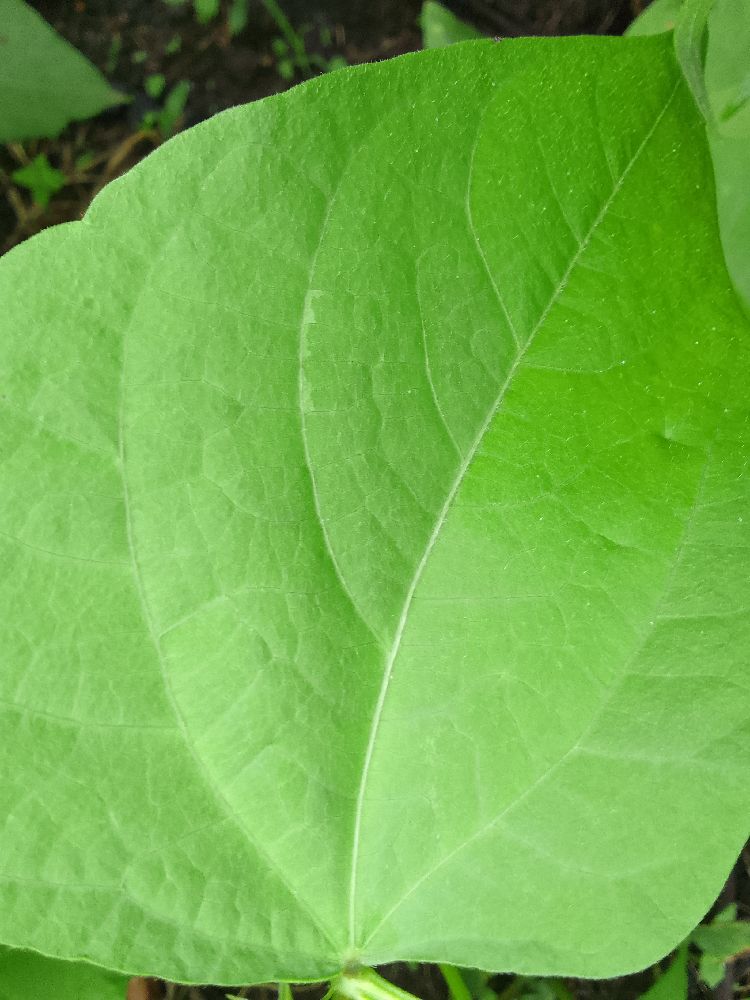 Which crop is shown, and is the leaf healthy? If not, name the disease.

common bean, healthy
